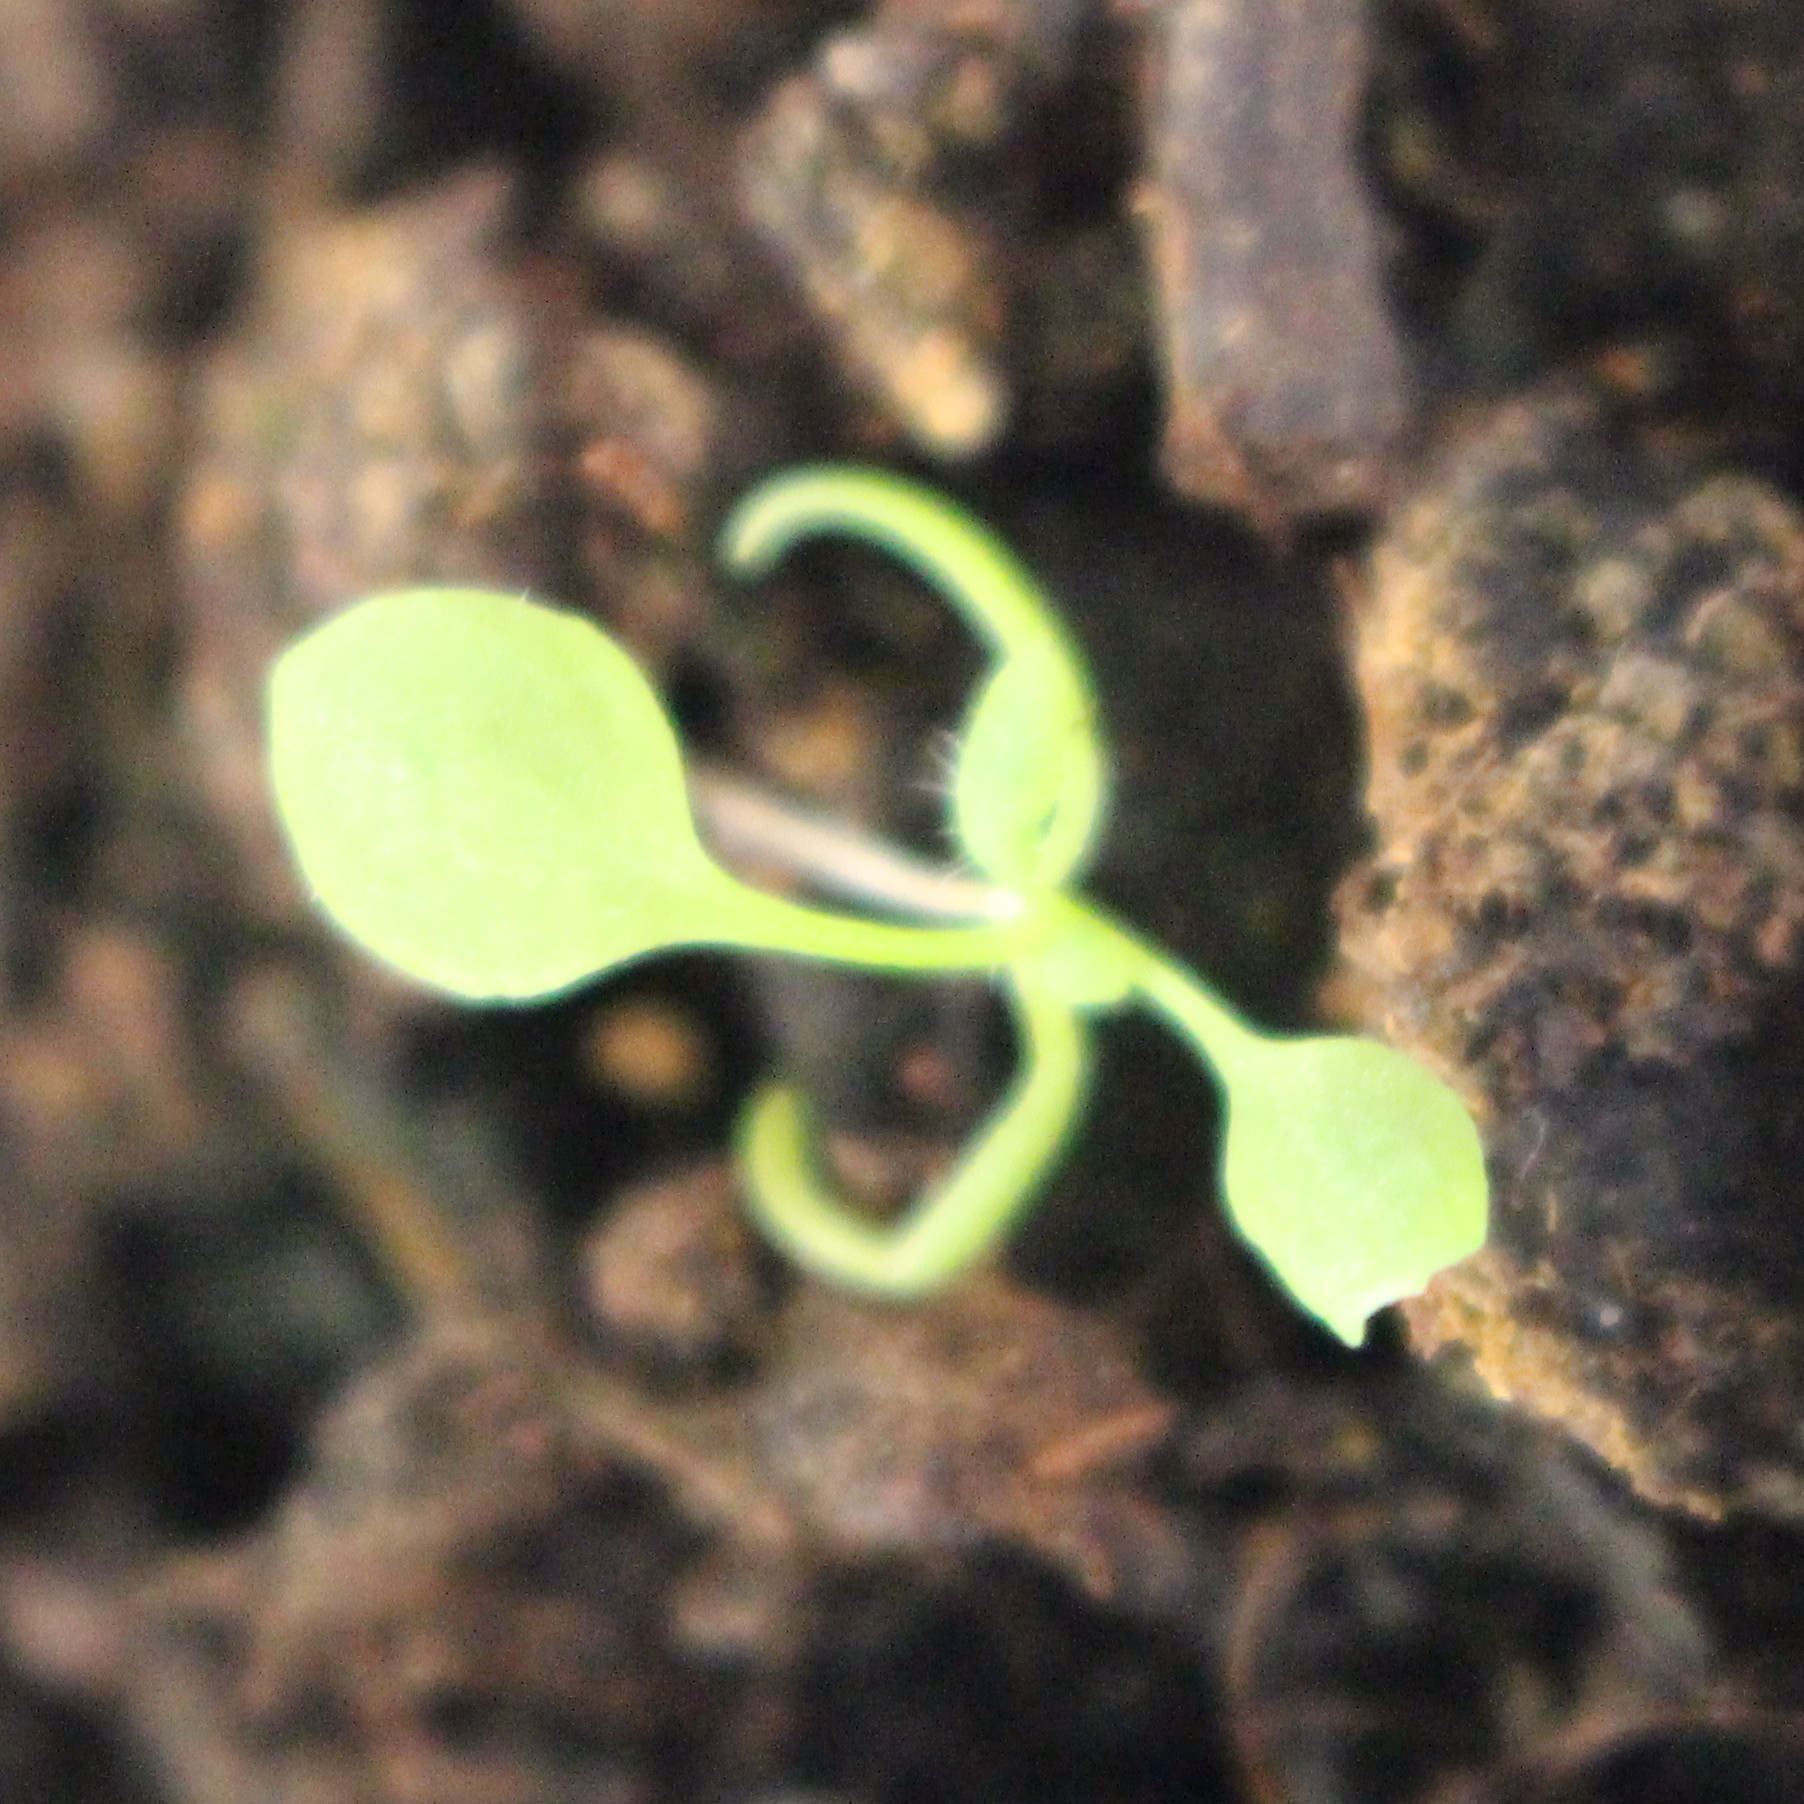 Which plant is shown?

Papaver rhoeas
